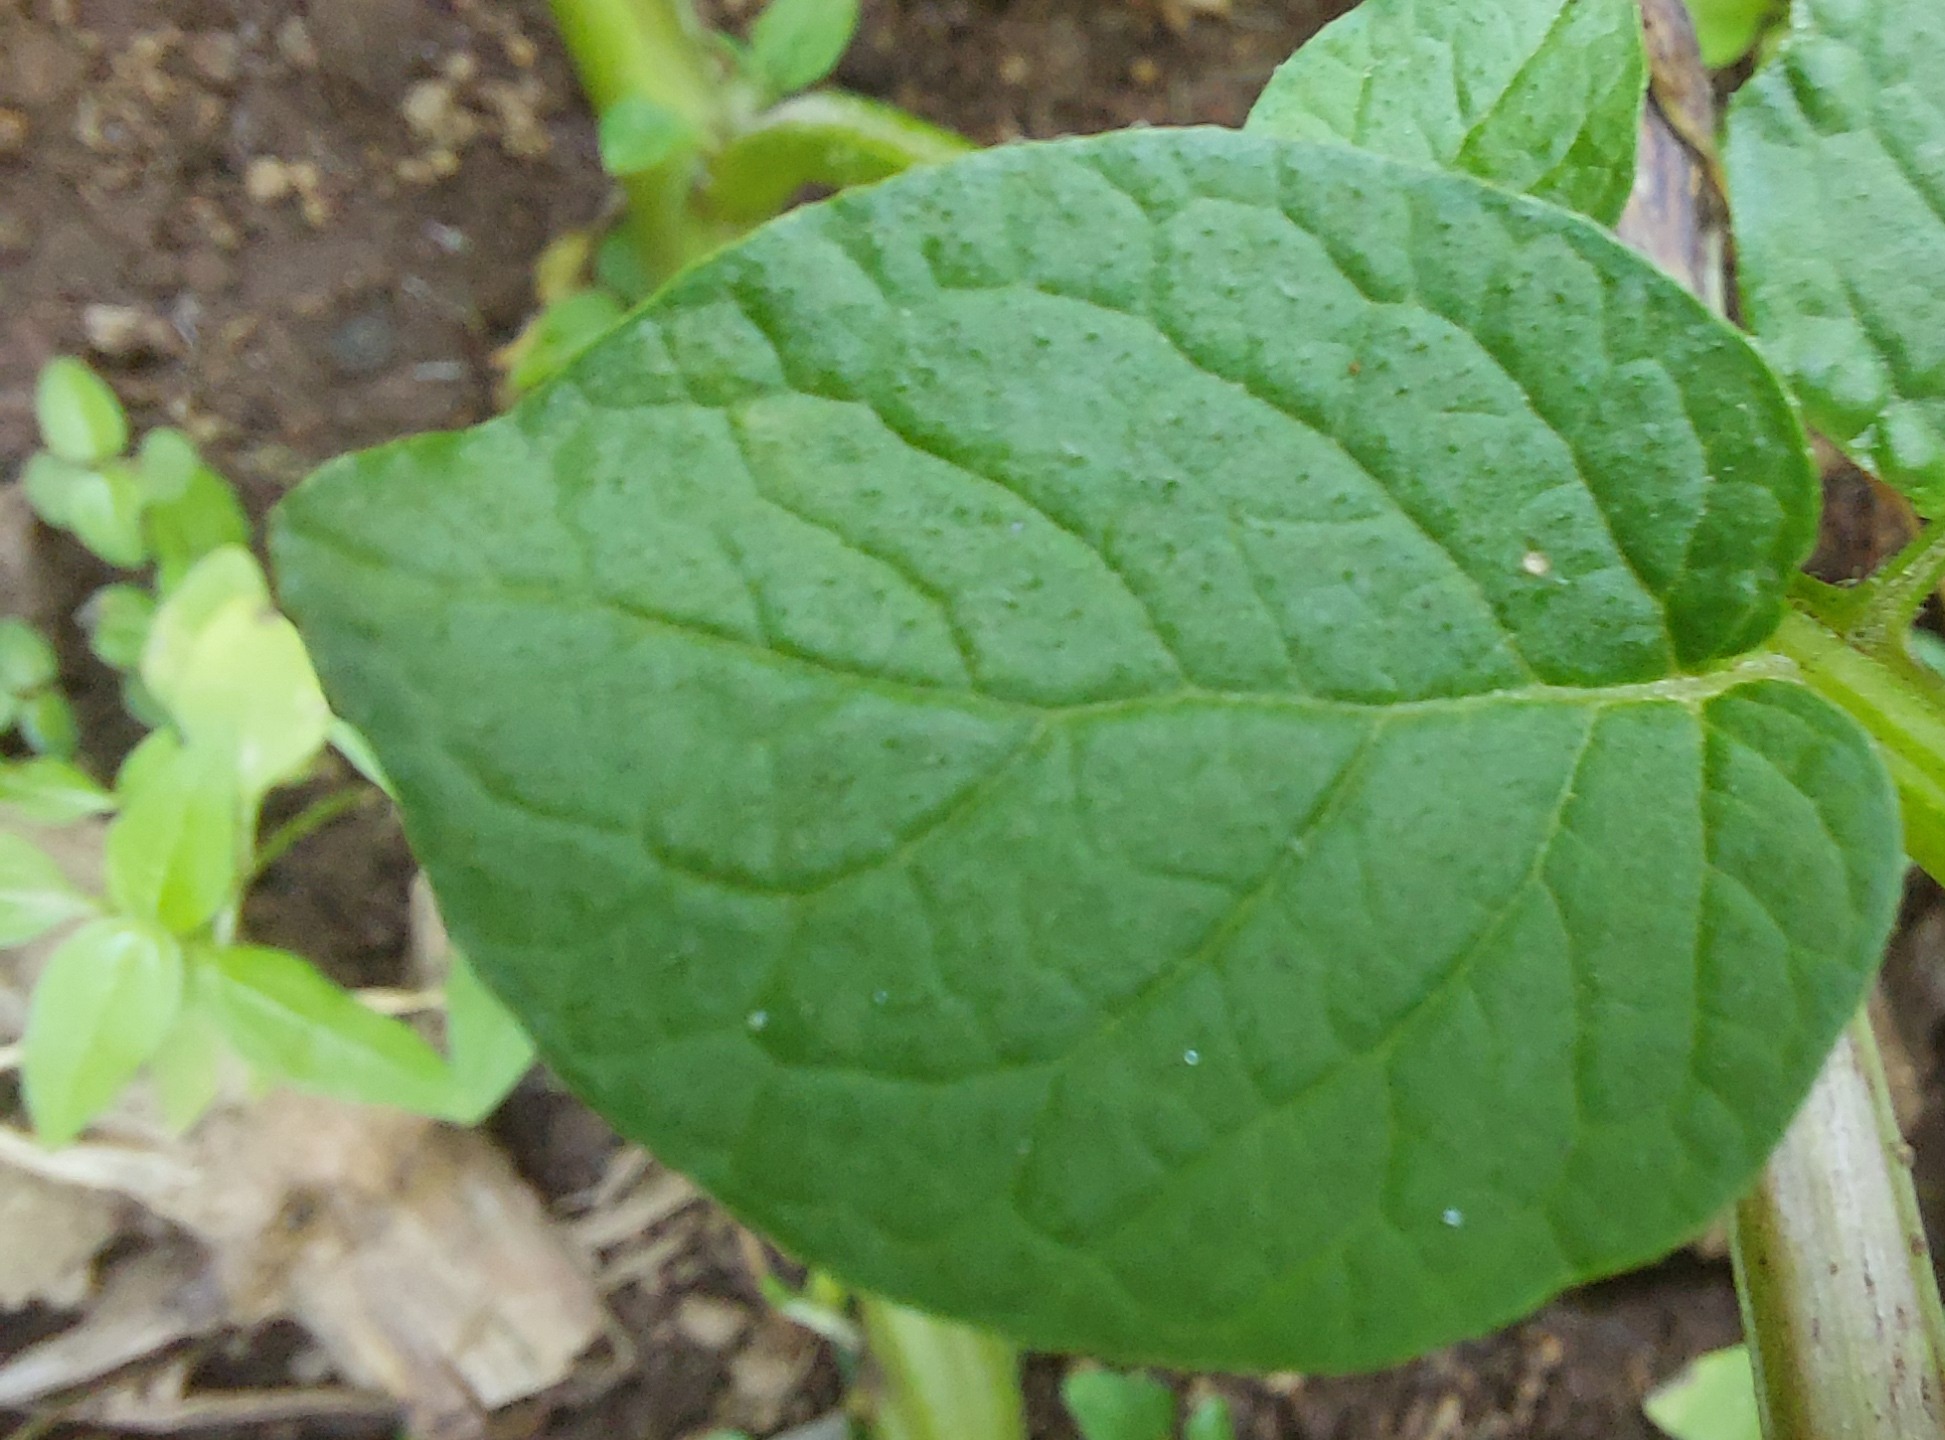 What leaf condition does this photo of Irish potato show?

healthy
